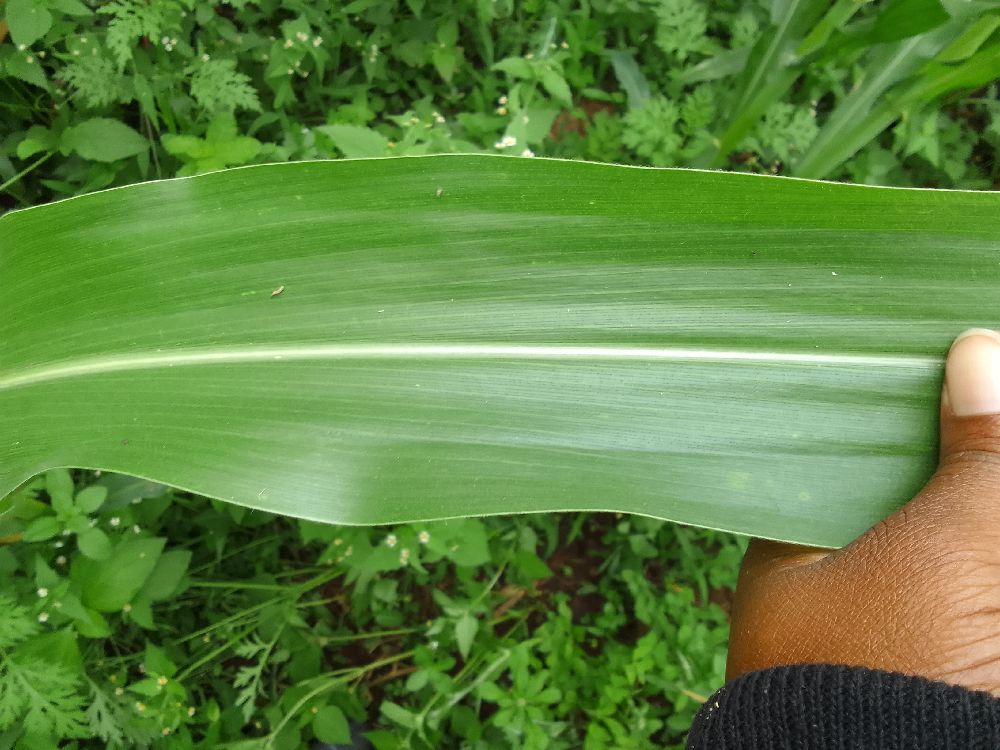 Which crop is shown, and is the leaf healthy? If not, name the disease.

maize, healthy
